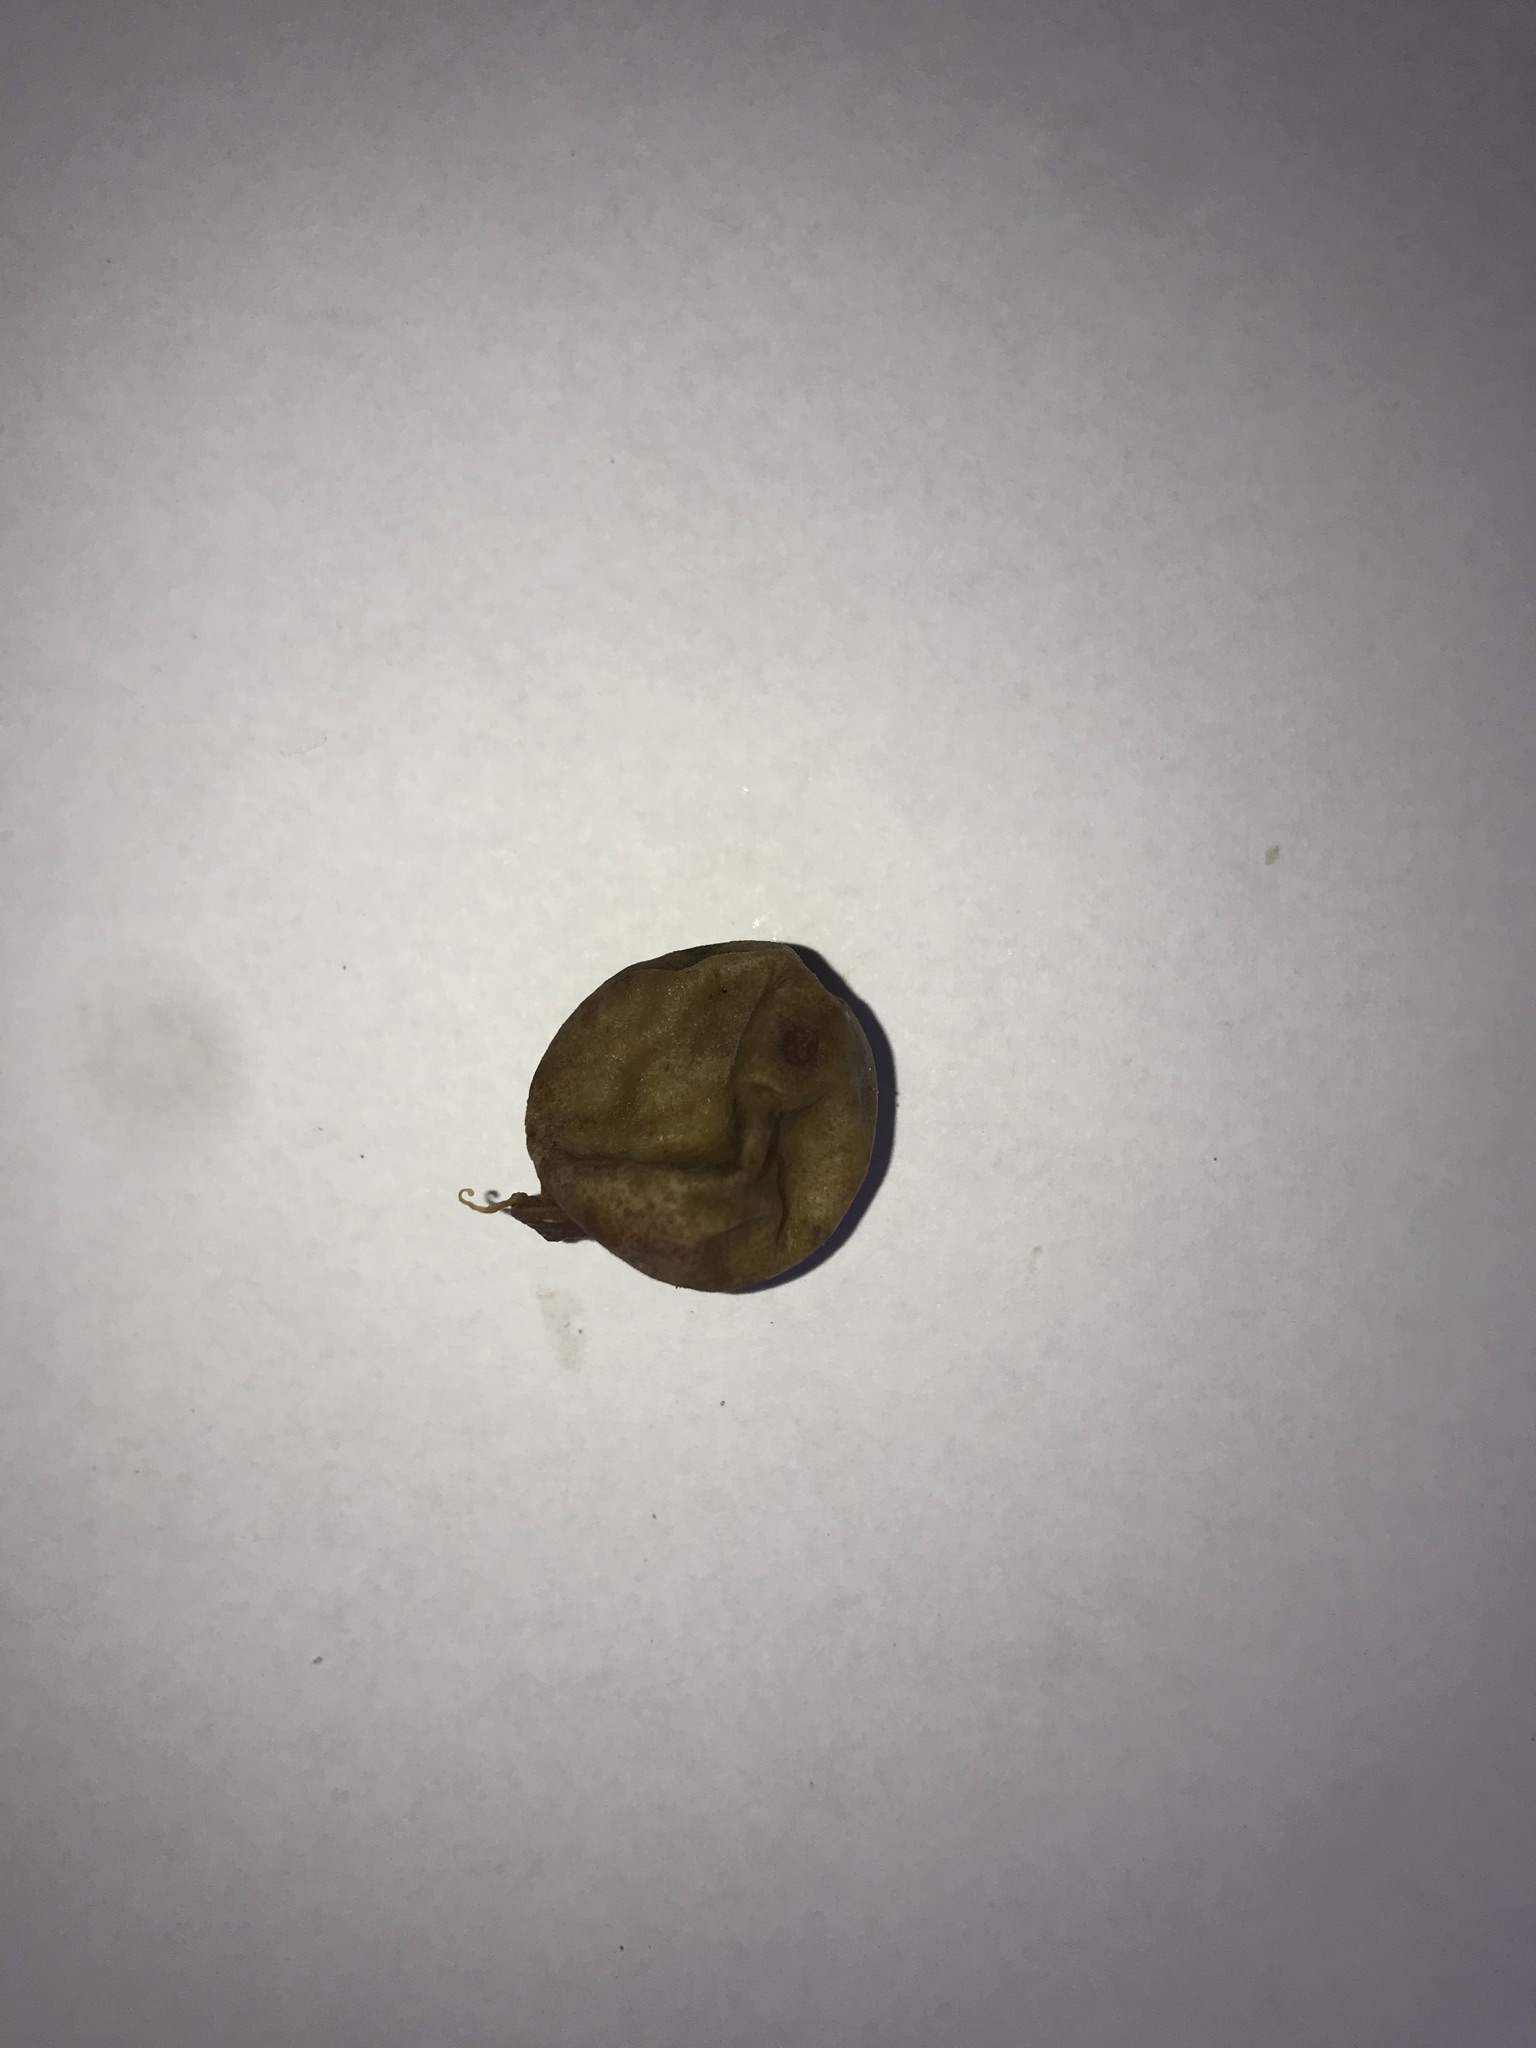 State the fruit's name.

gabiroba
